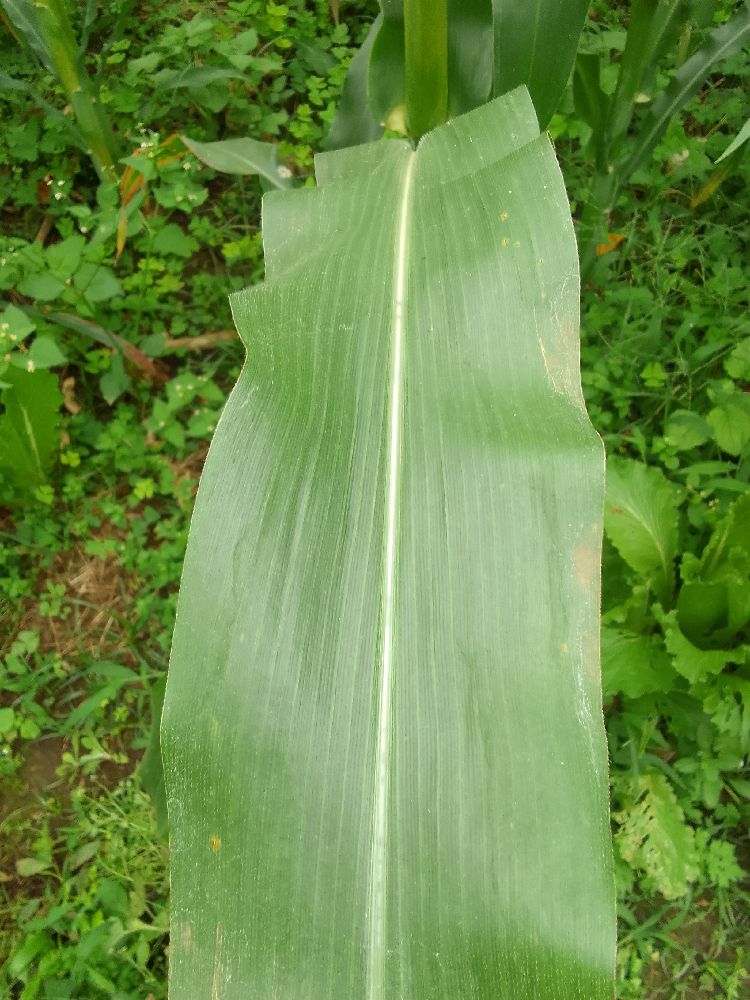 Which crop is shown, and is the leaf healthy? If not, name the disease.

maize, healthy
